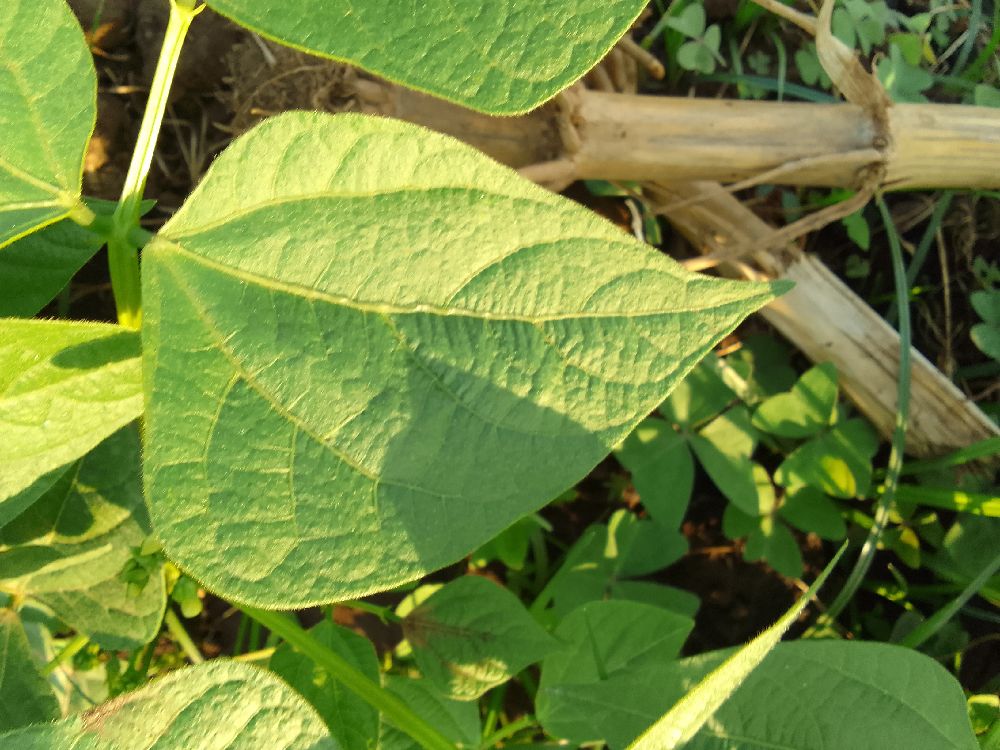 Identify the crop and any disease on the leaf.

common bean, healthy
